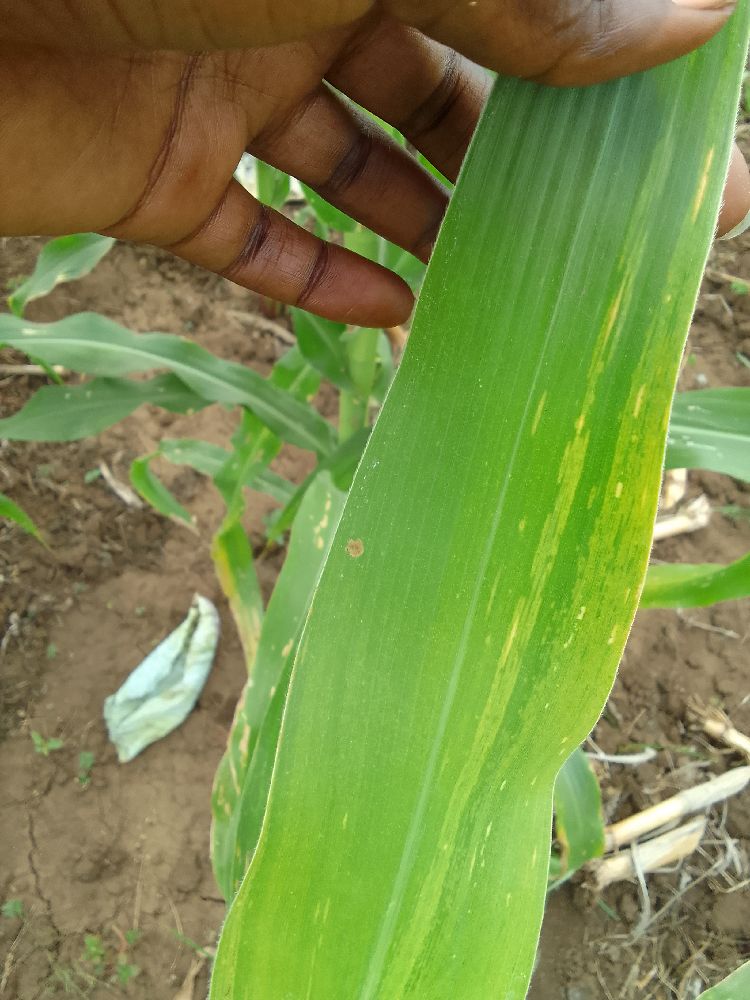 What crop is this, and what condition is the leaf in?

maize, maize lethal necrosis
